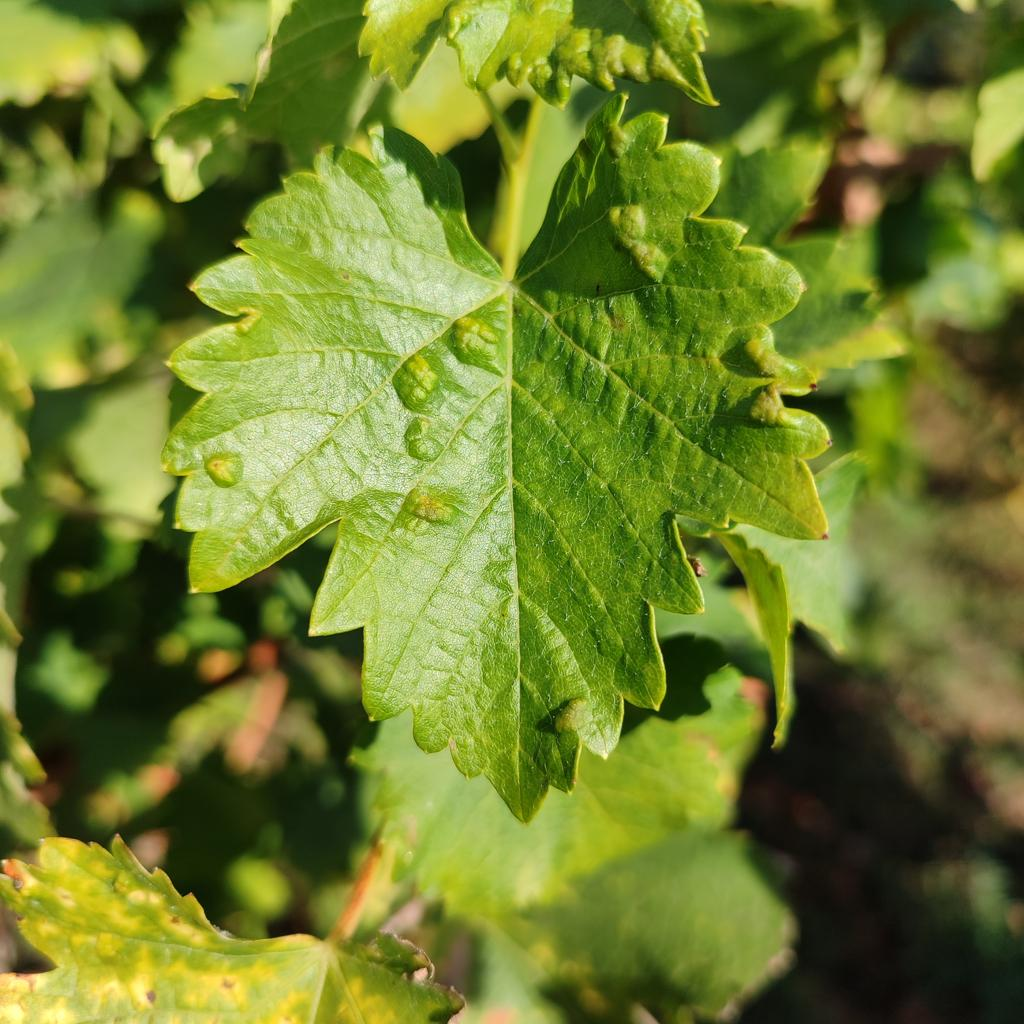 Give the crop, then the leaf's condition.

grapevine, erineum mite
